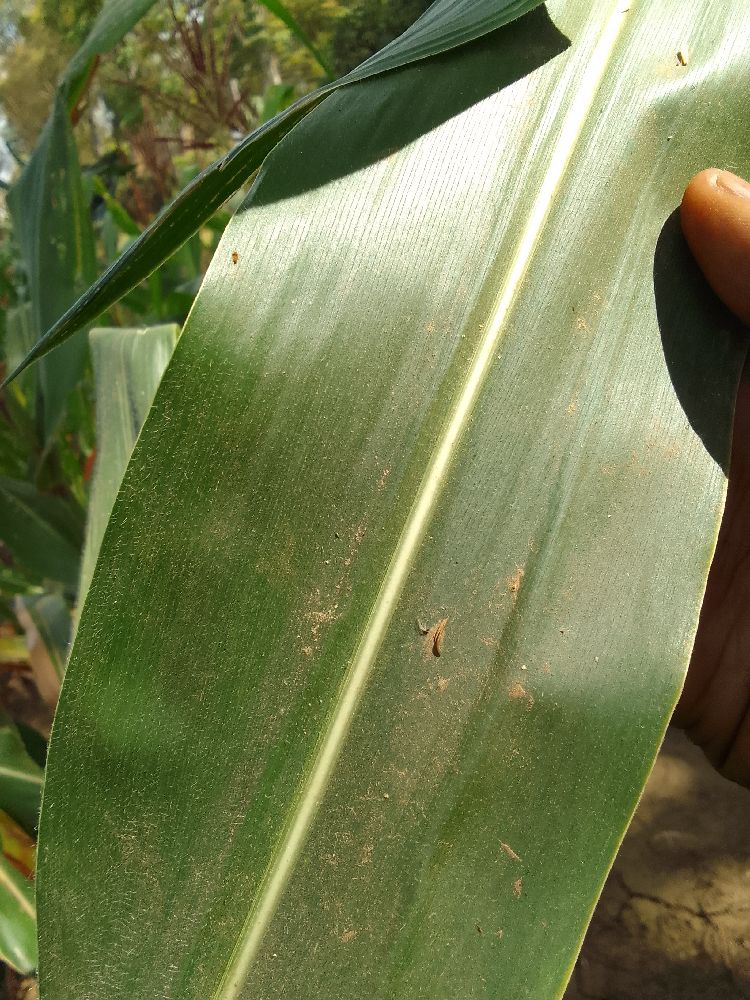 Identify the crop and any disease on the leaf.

maize, healthy
